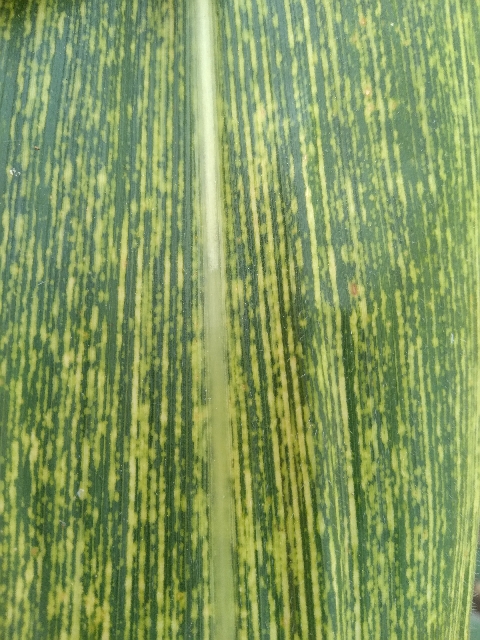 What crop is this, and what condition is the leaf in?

maize, maize streak virus
